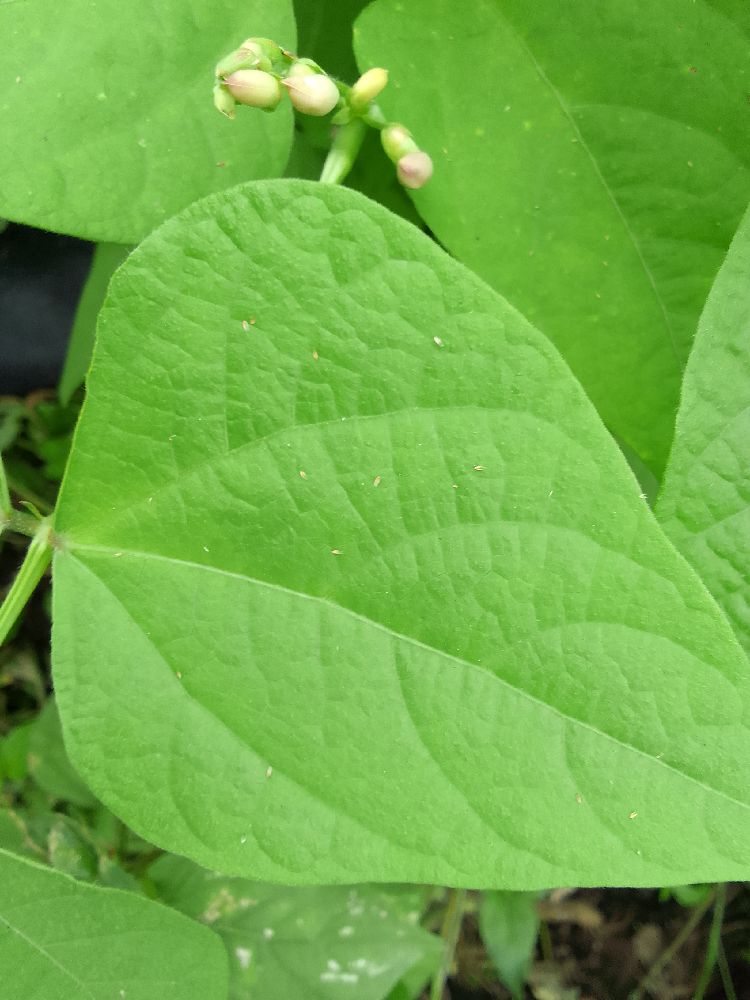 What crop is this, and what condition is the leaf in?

common bean, healthy
